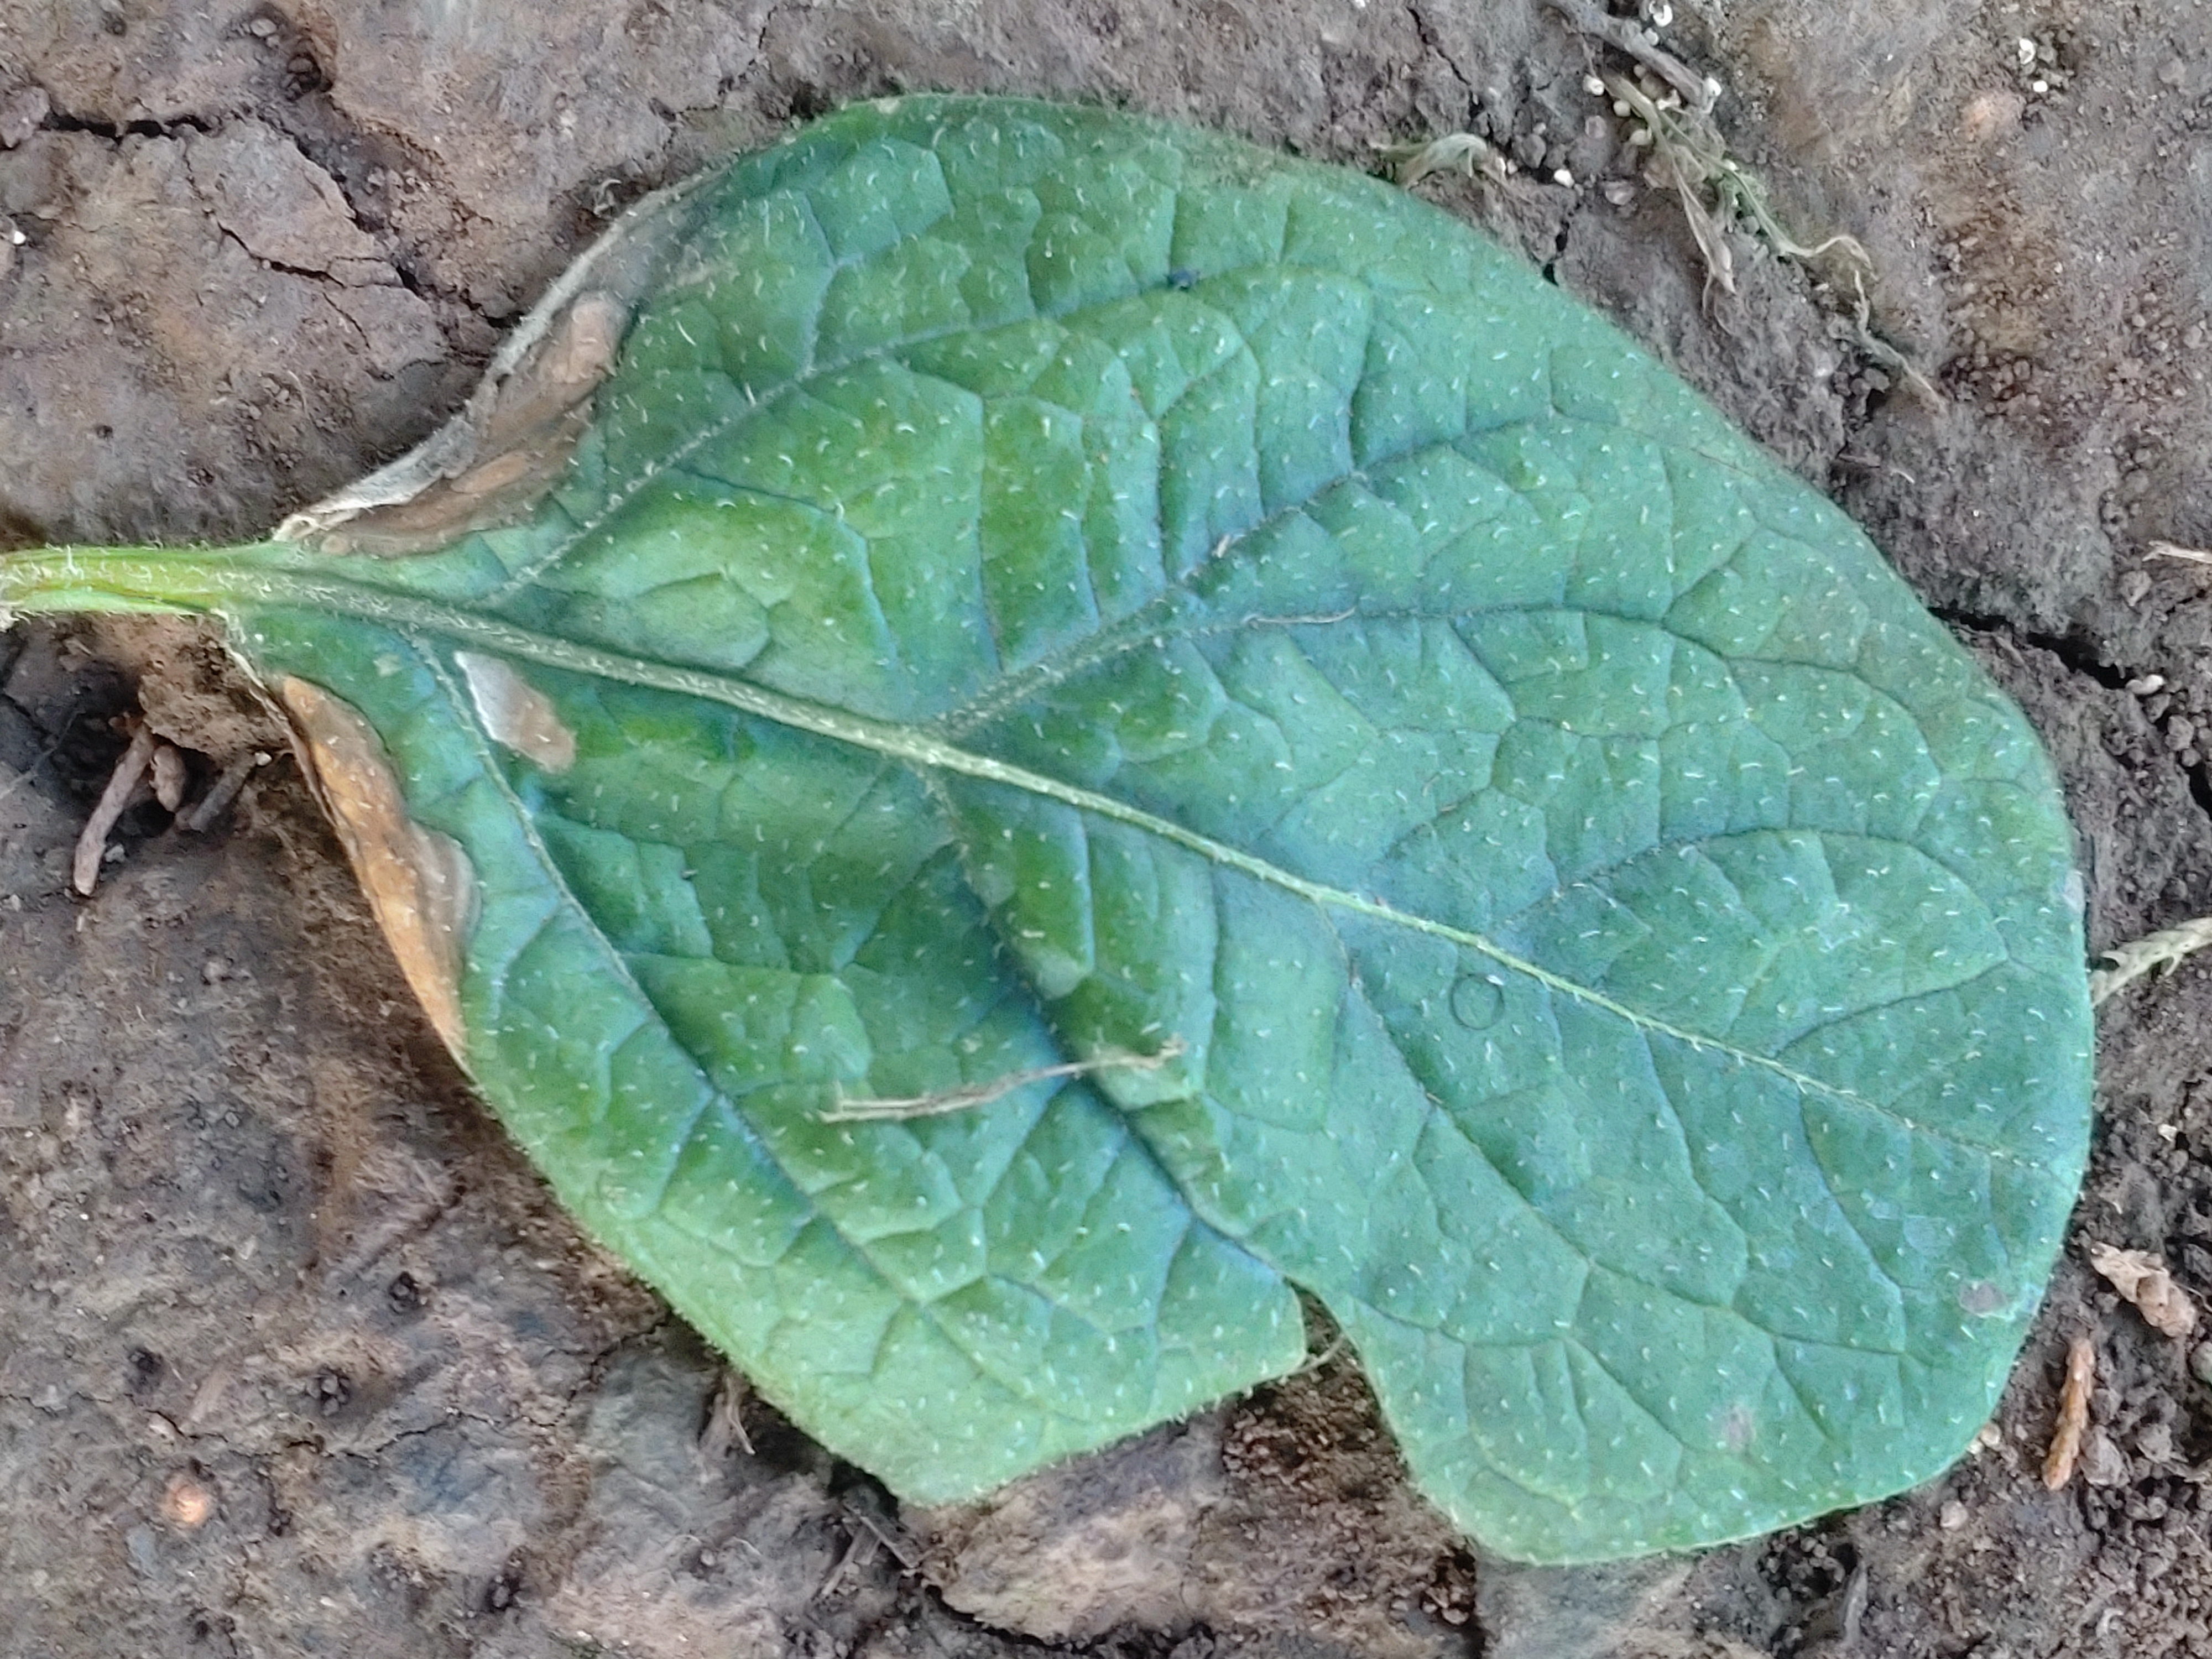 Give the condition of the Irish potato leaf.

early blight
